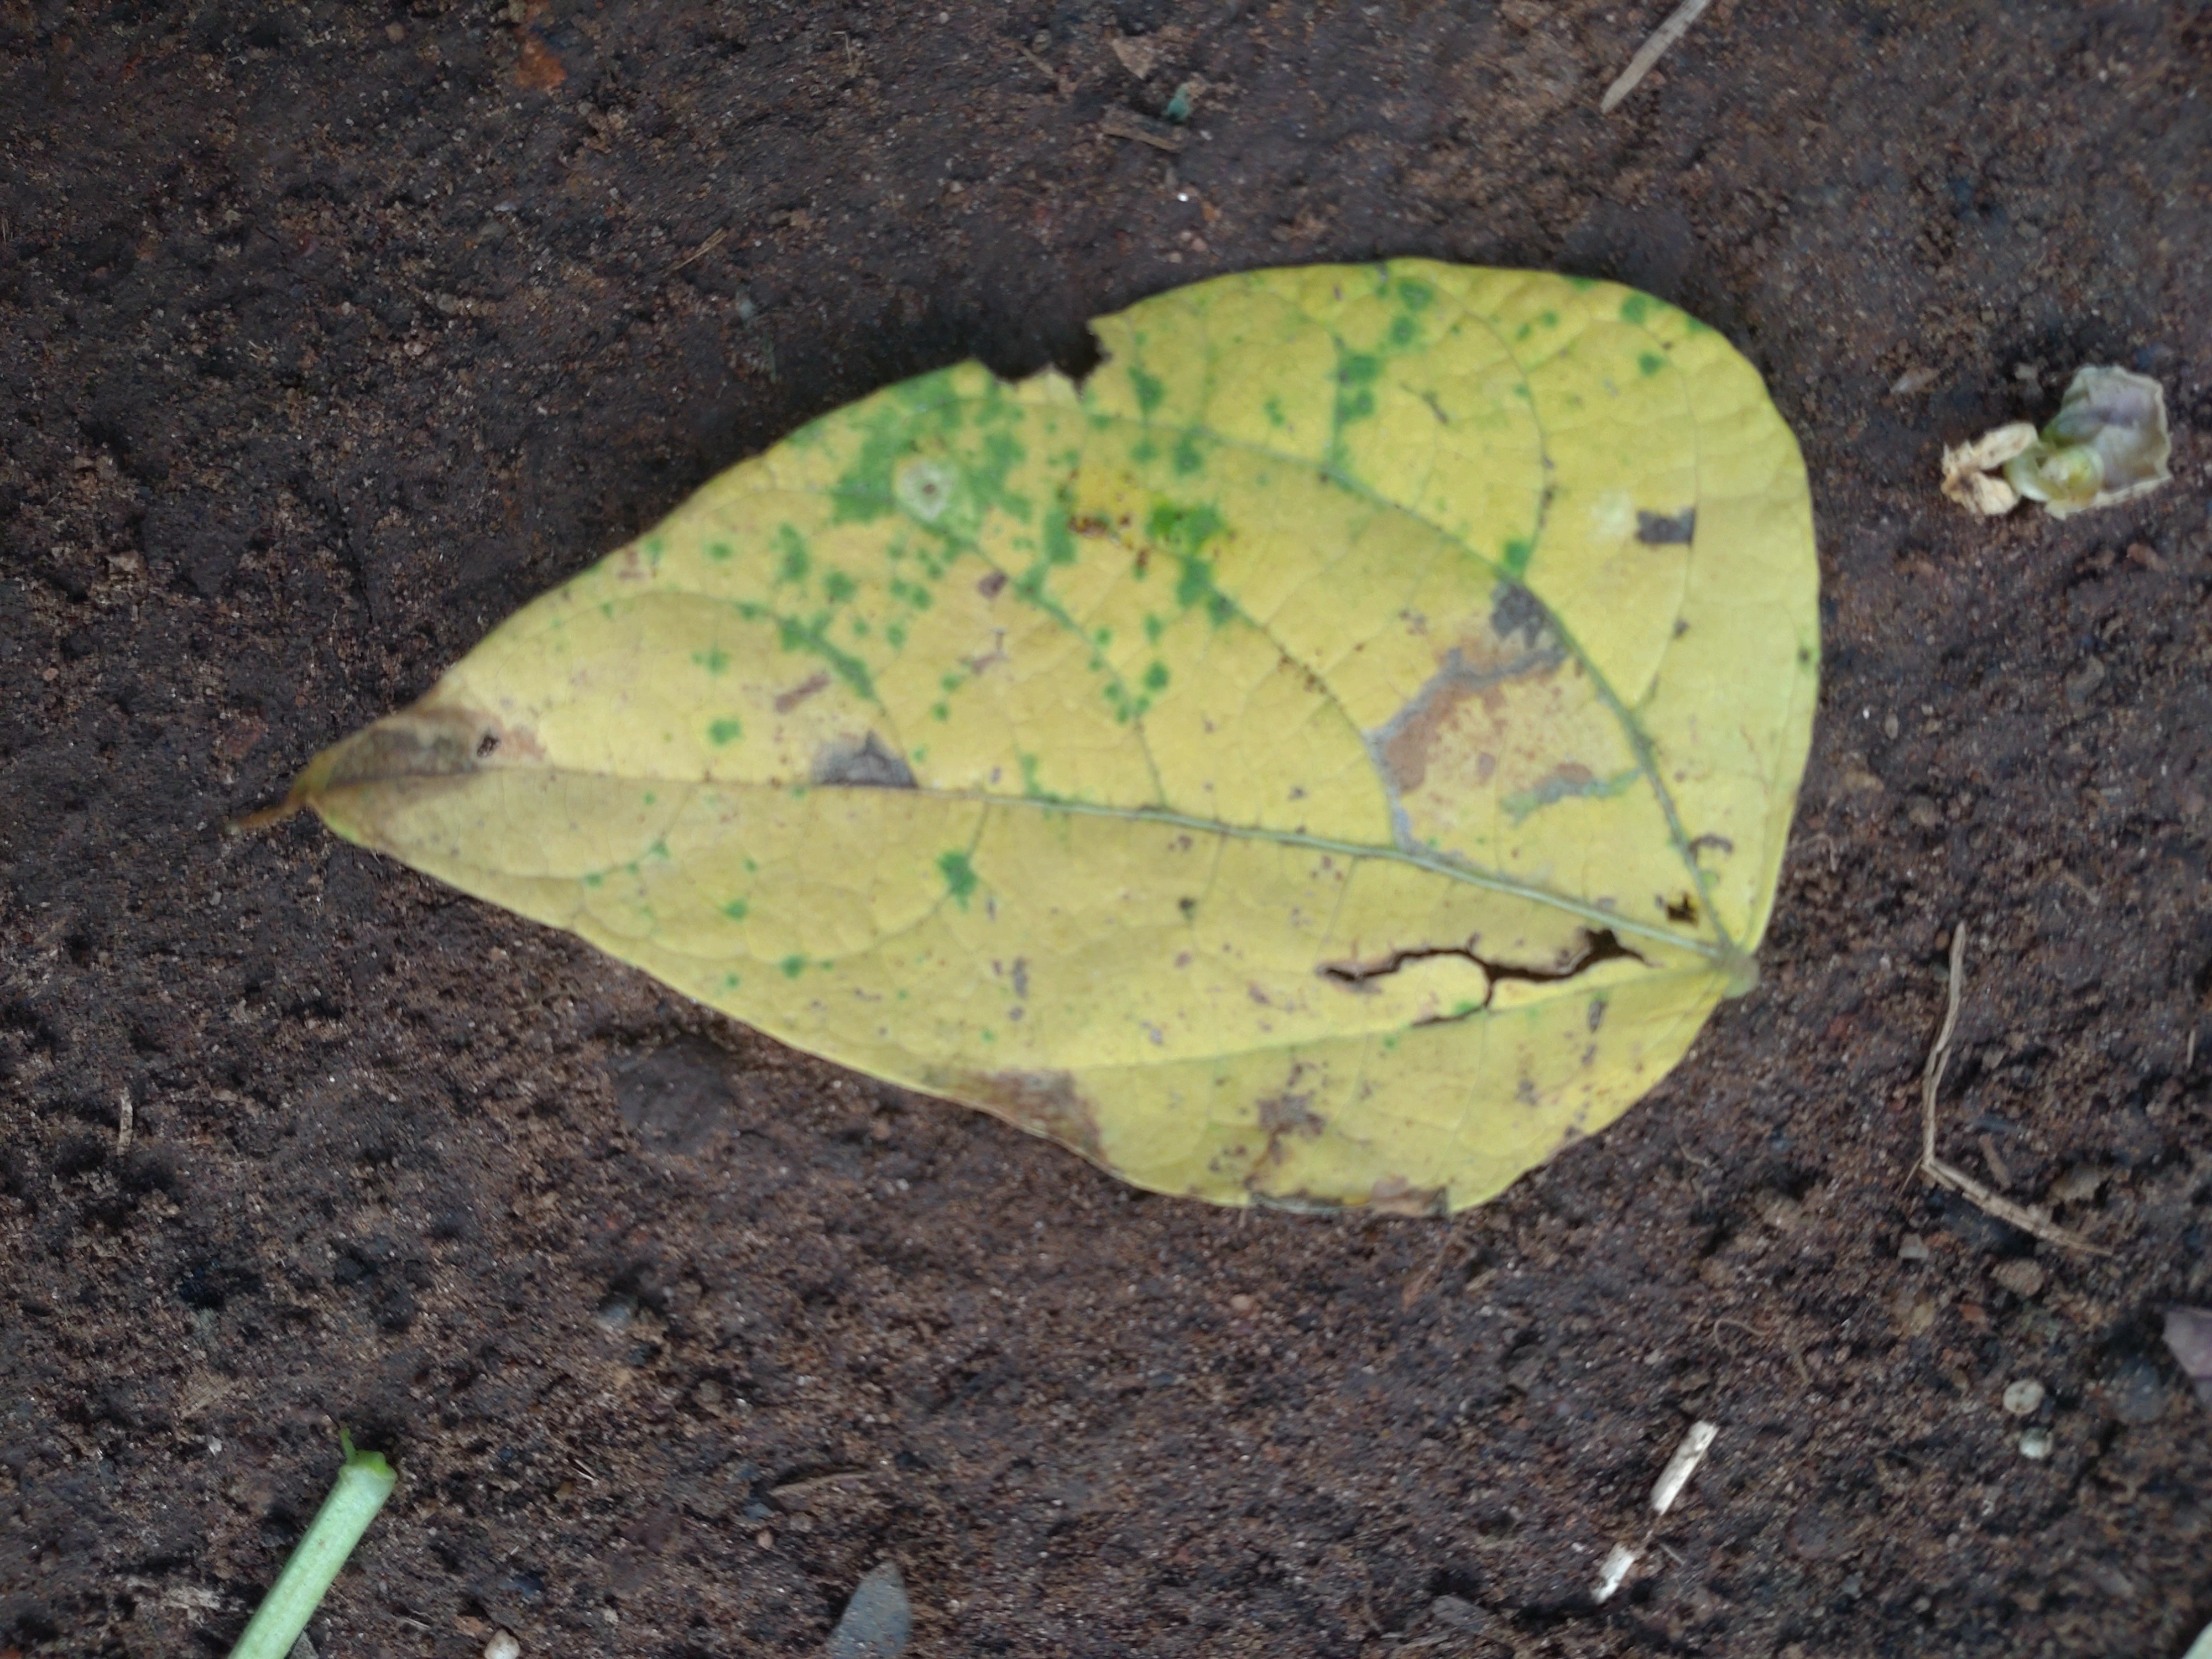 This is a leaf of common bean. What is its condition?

anthracnose
